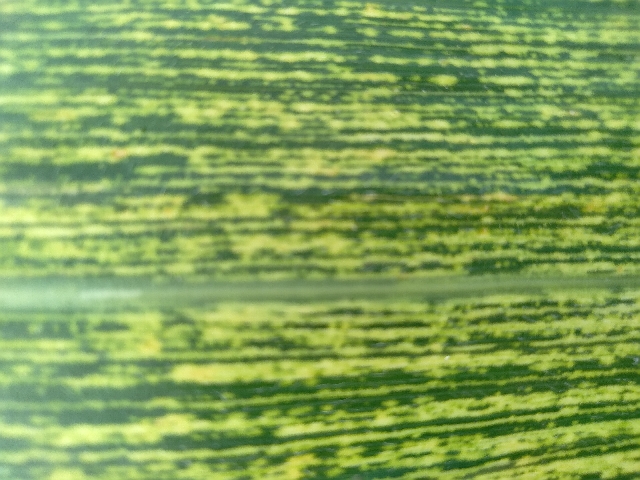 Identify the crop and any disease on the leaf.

maize, maize streak virus
